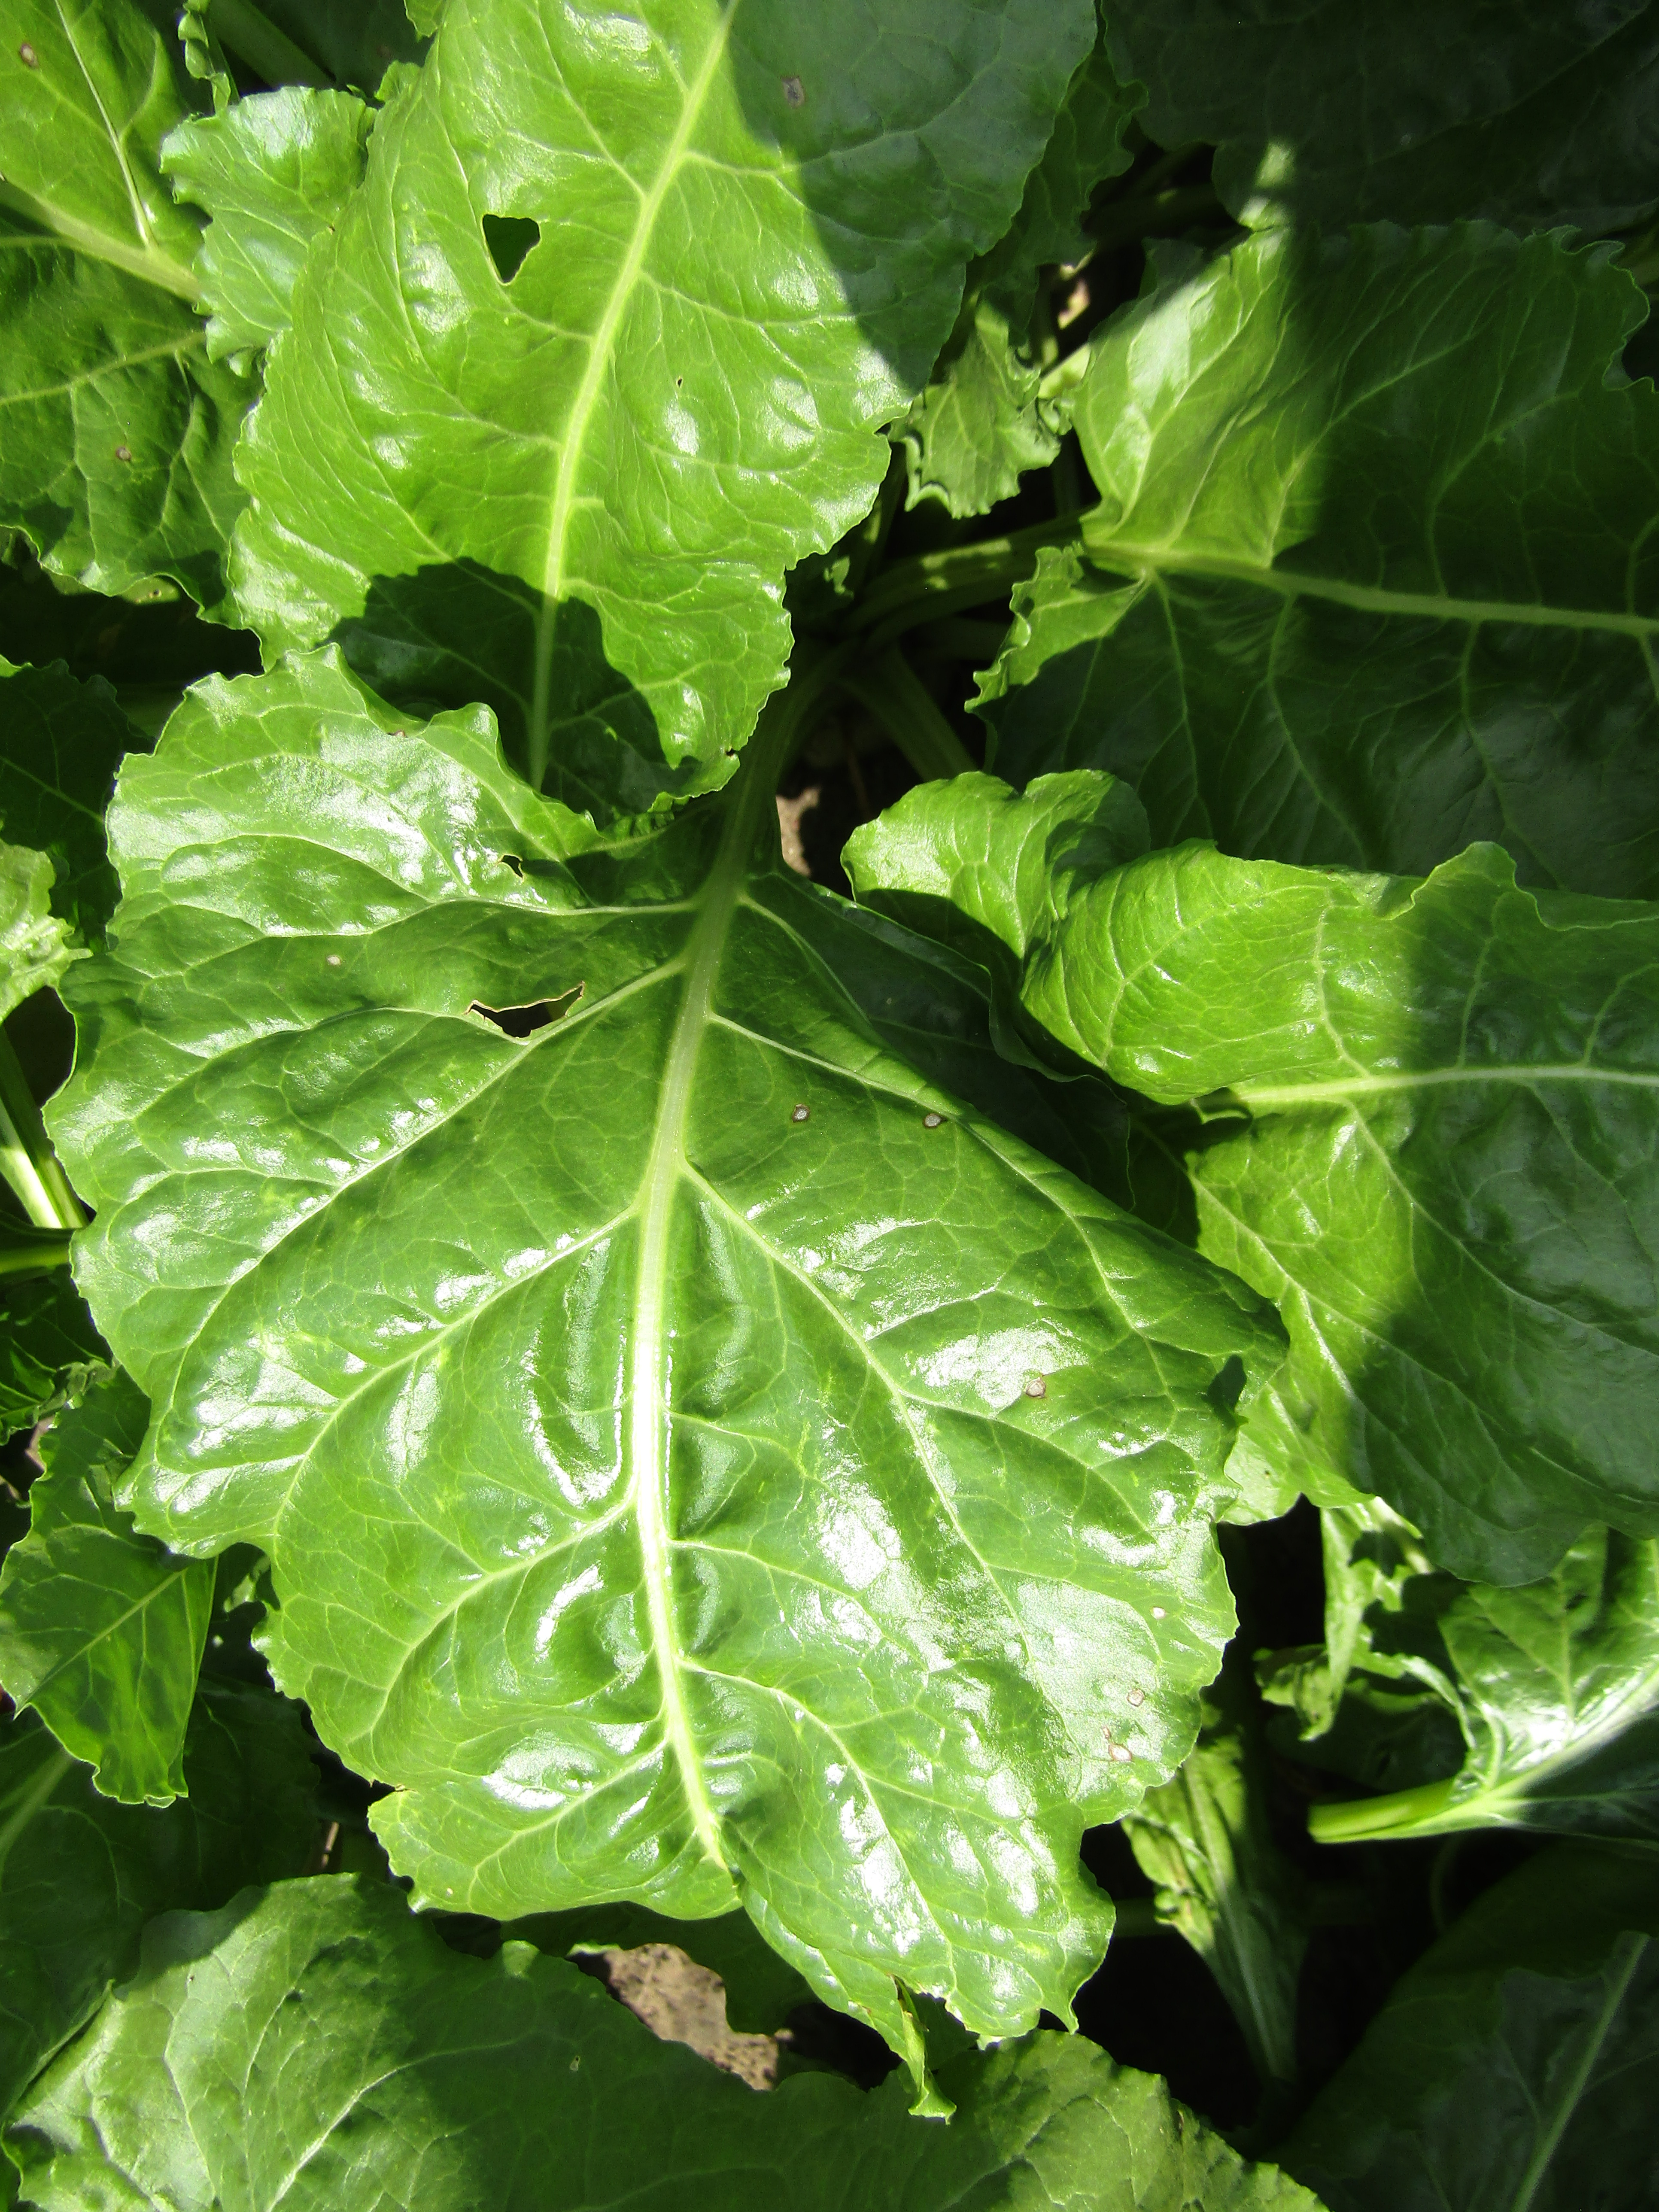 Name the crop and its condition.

beet, cercospora
